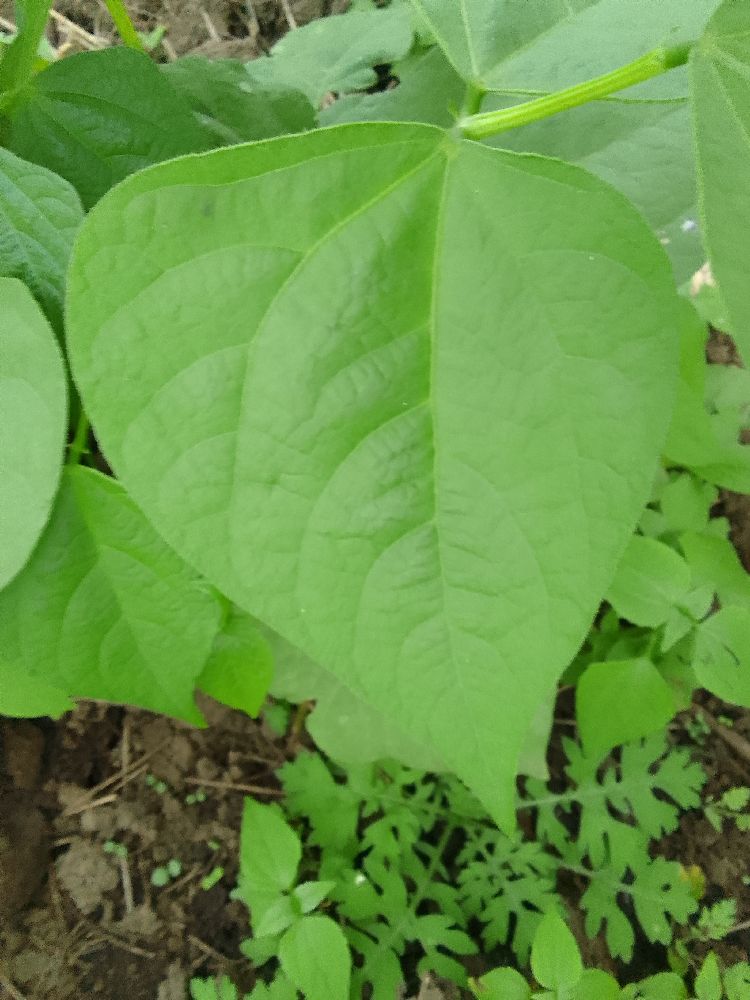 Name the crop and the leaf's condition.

common bean, healthy
